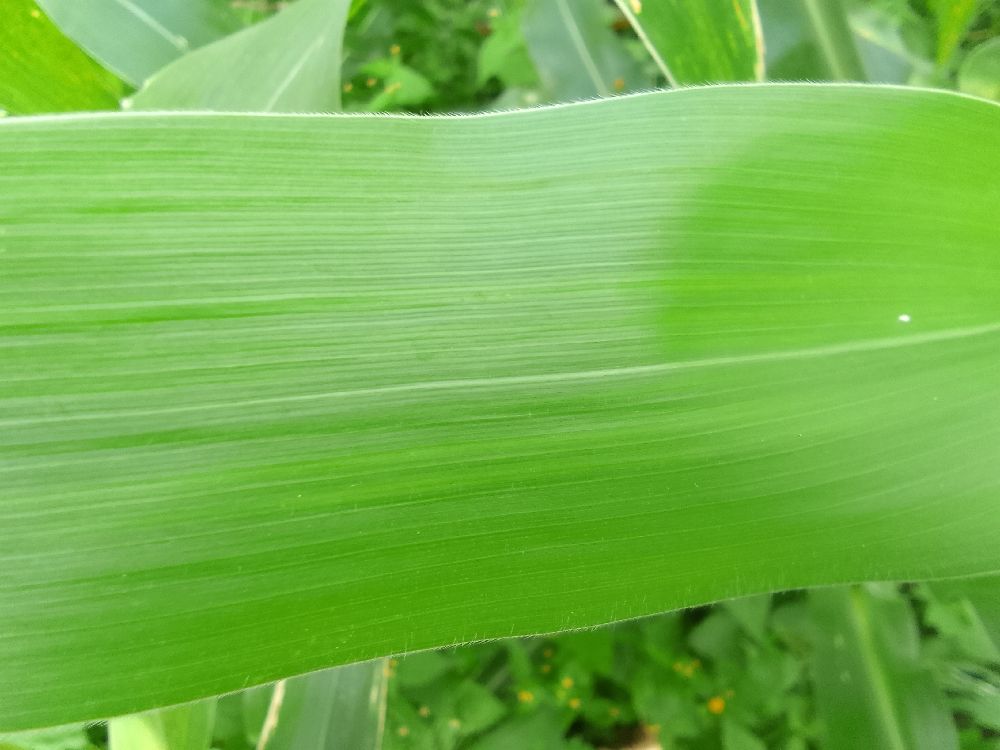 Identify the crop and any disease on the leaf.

maize, maize streak virus
